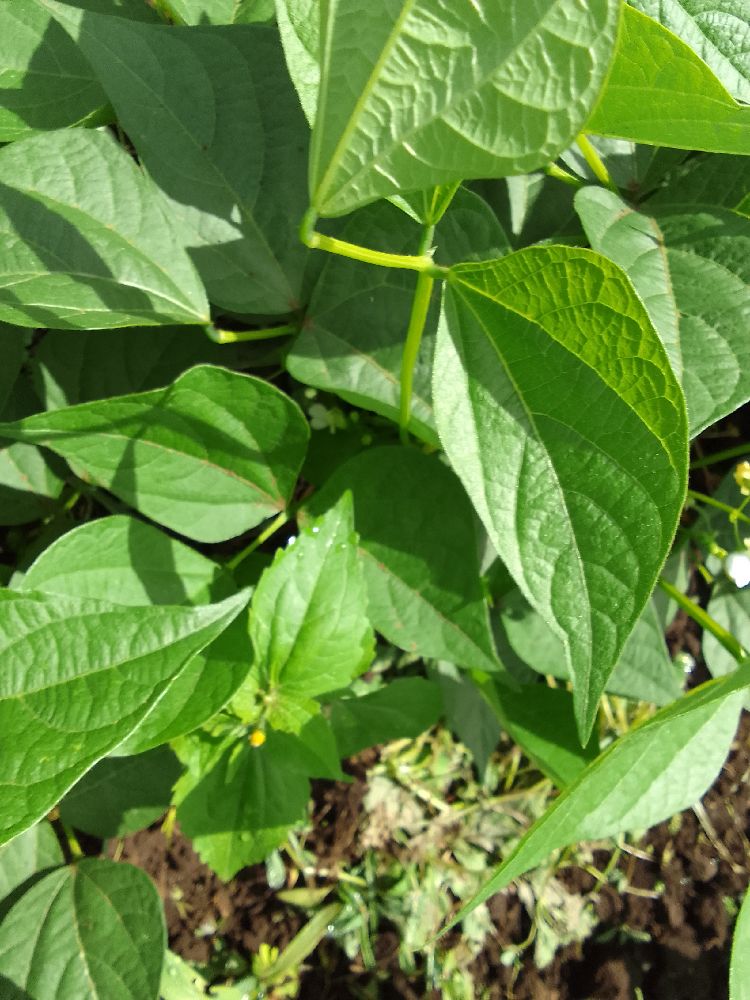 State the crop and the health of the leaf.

common bean, healthy
